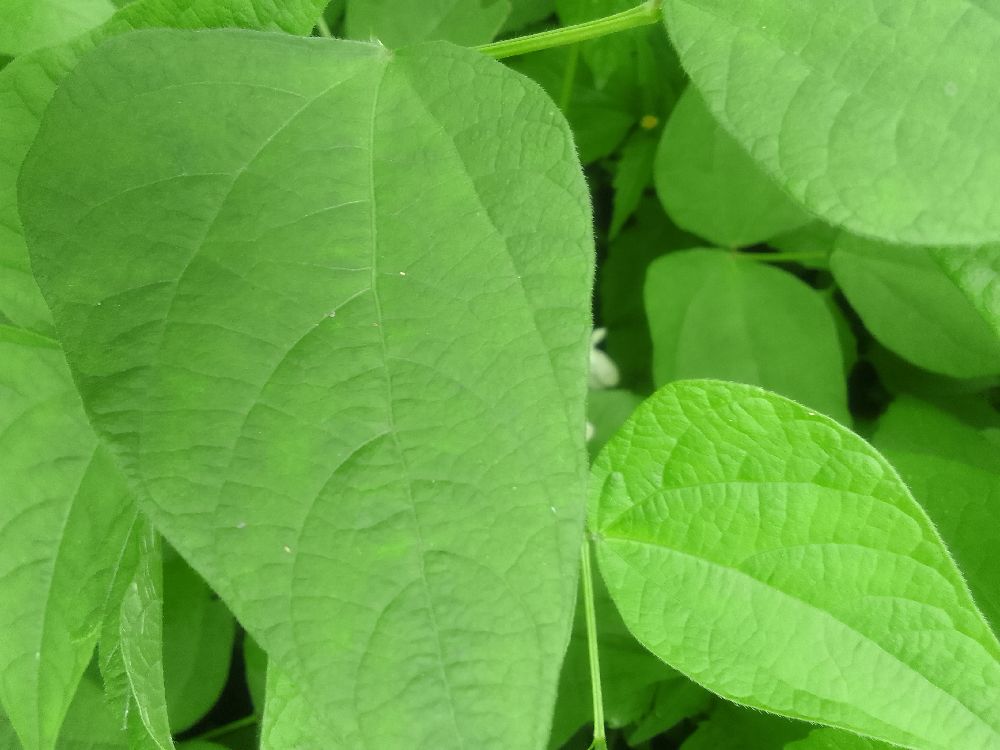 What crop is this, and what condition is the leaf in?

common bean, healthy
